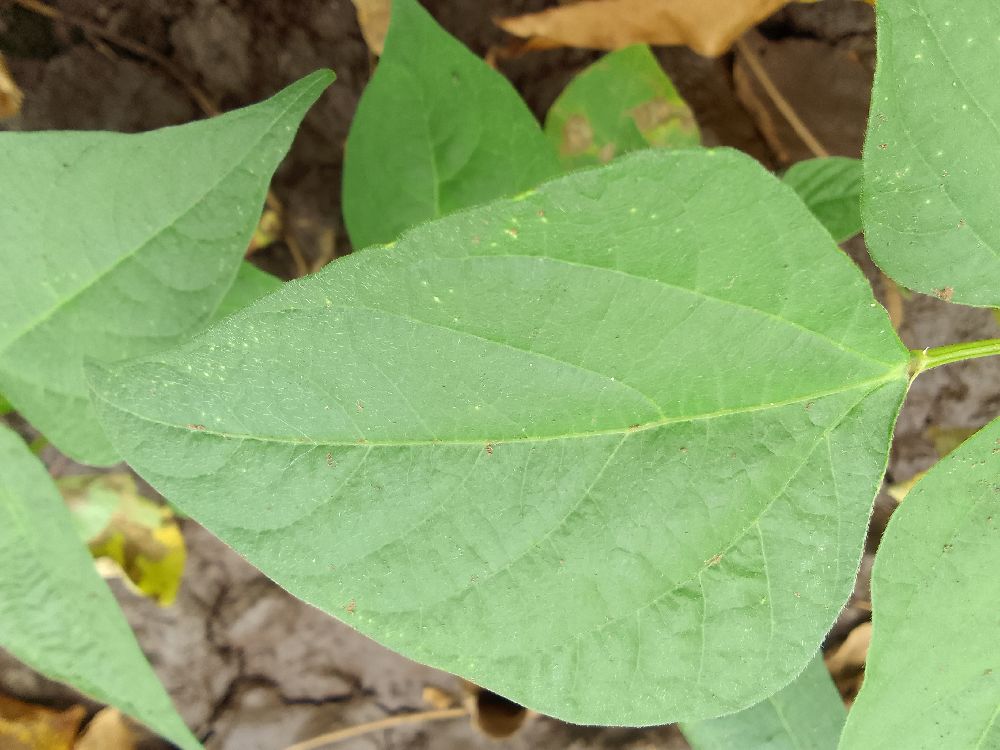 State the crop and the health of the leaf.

common bean, healthy
